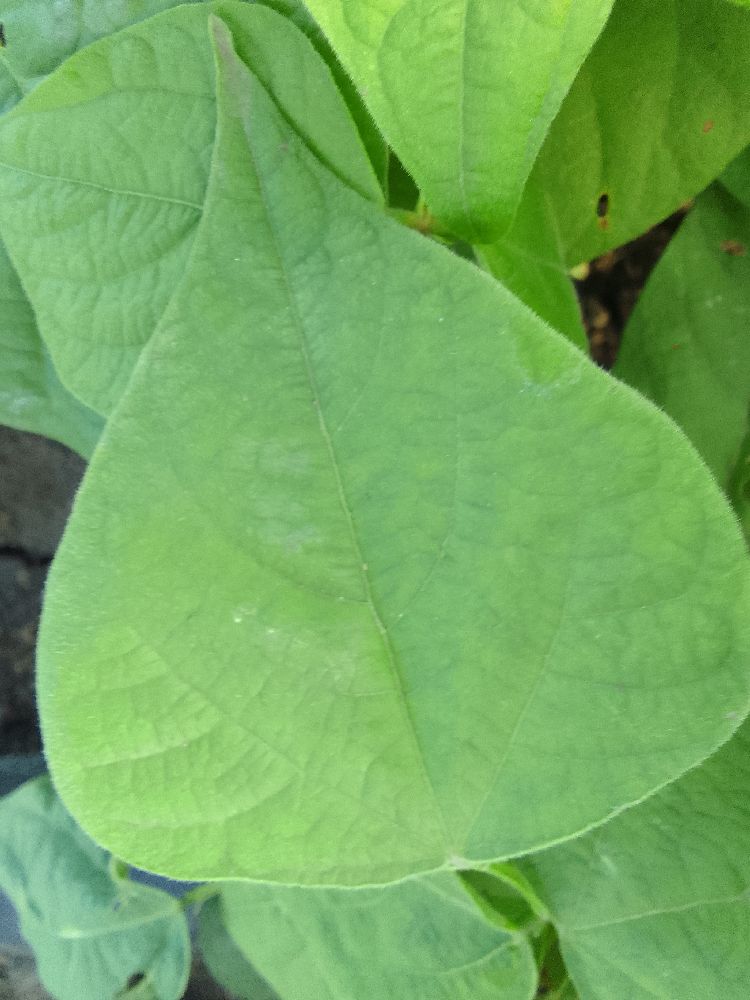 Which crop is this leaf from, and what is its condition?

common bean, healthy
